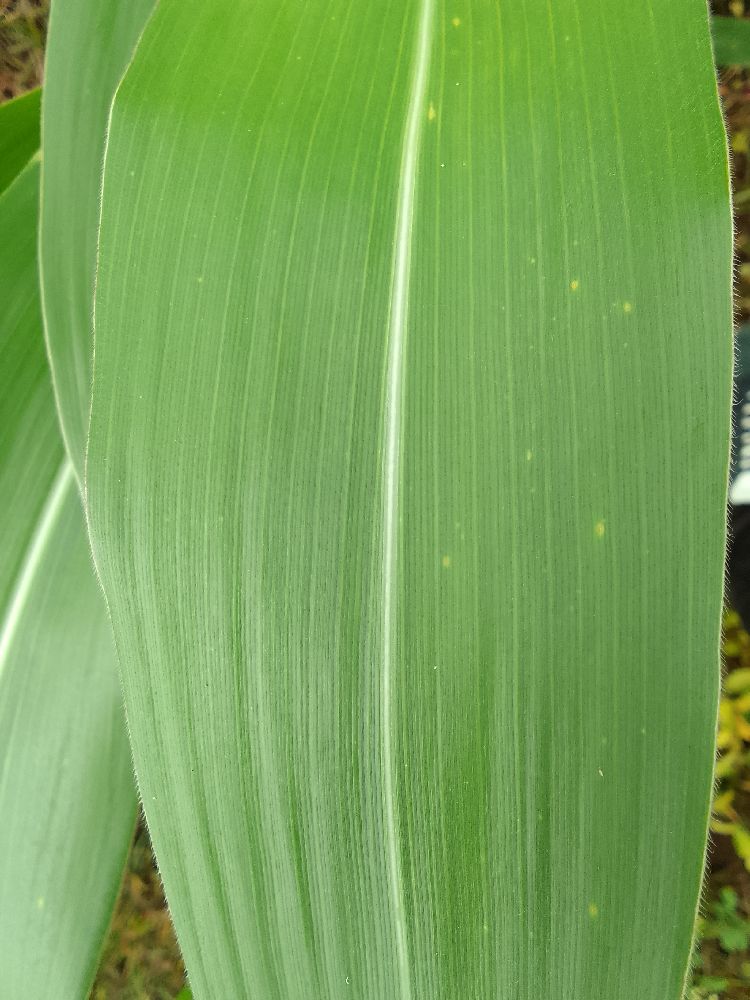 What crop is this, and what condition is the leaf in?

maize, healthy
